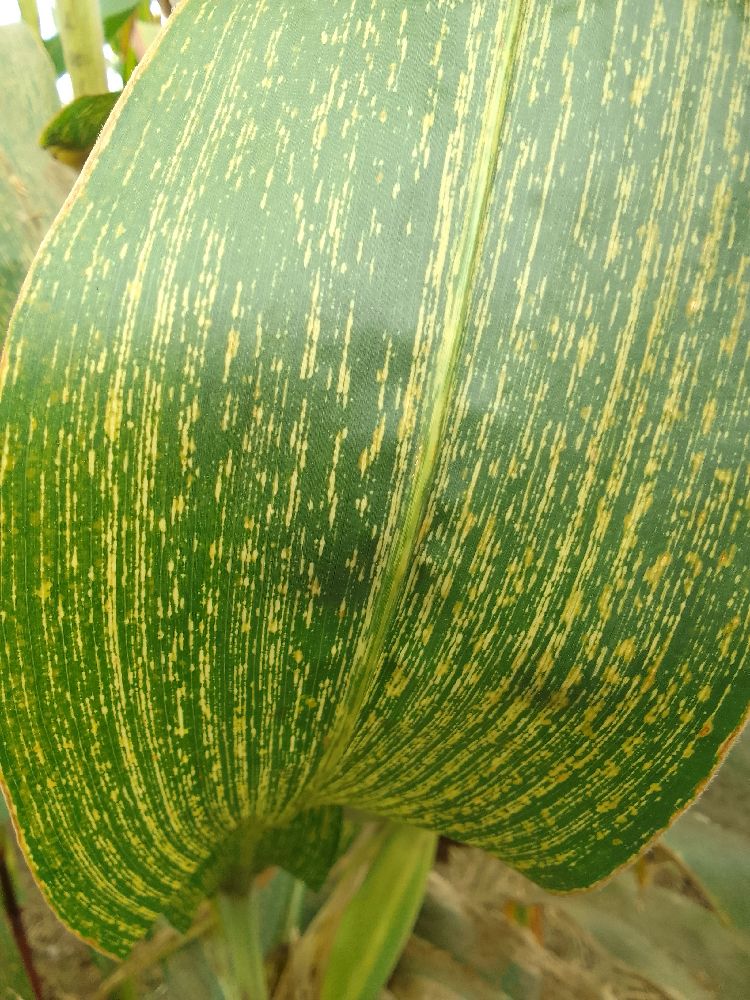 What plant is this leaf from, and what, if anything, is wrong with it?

maize, maize streak virus
